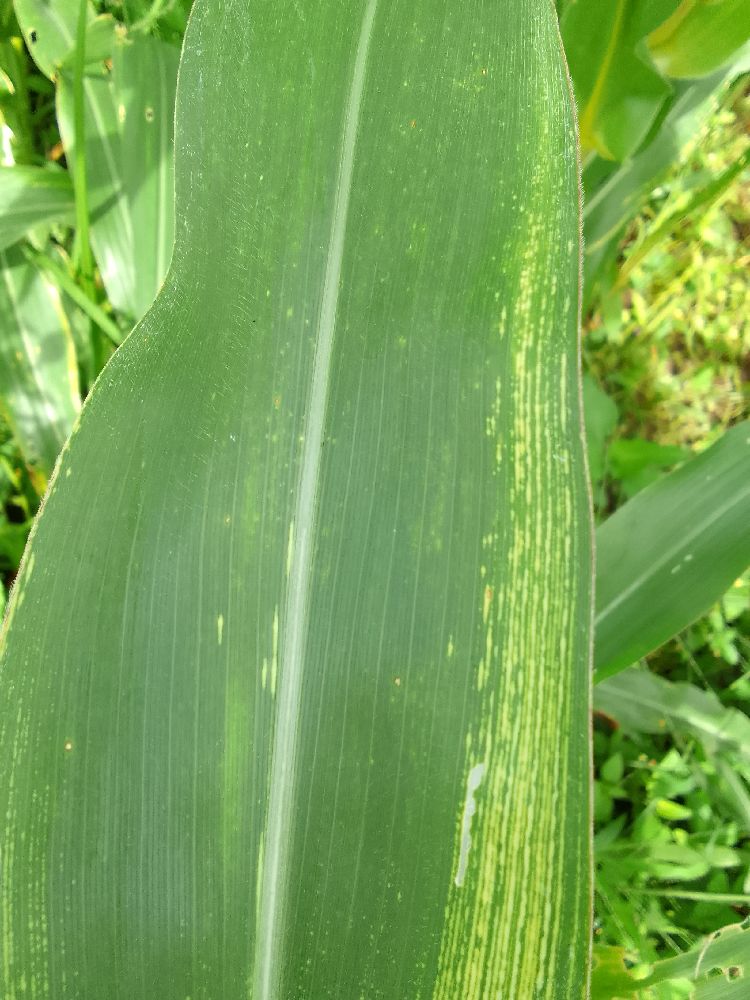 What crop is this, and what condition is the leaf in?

maize, maize streak virus
